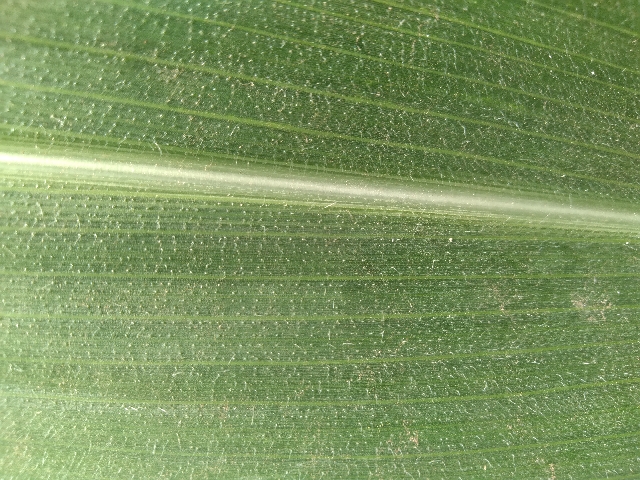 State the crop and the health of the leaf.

maize, healthy
